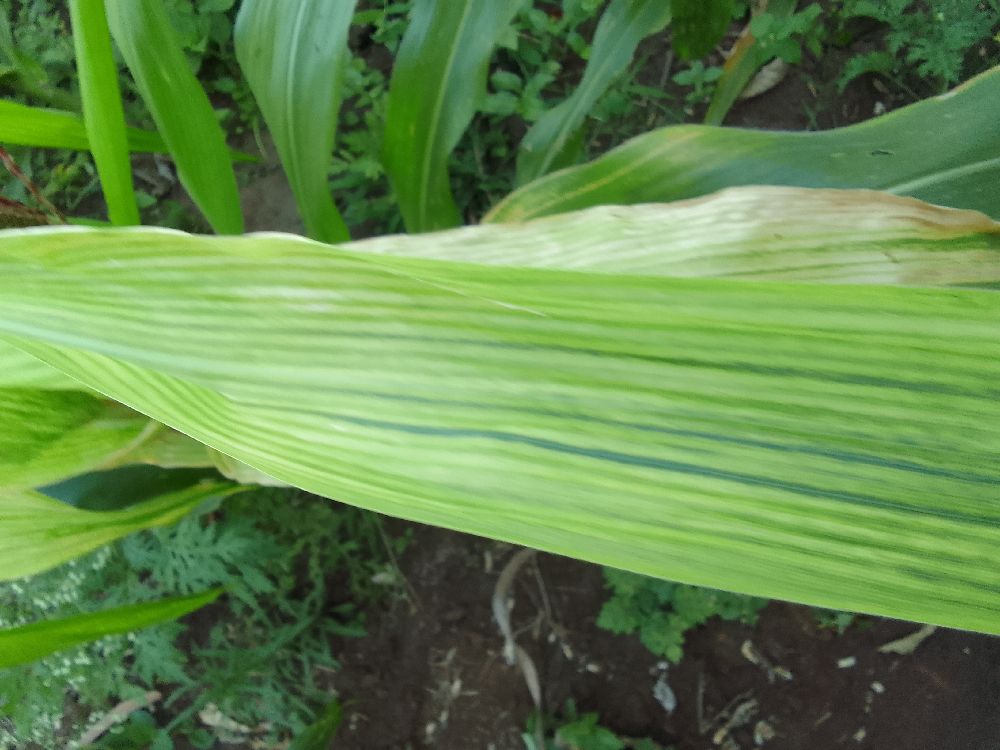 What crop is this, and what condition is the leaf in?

maize, maize lethal necrosis
